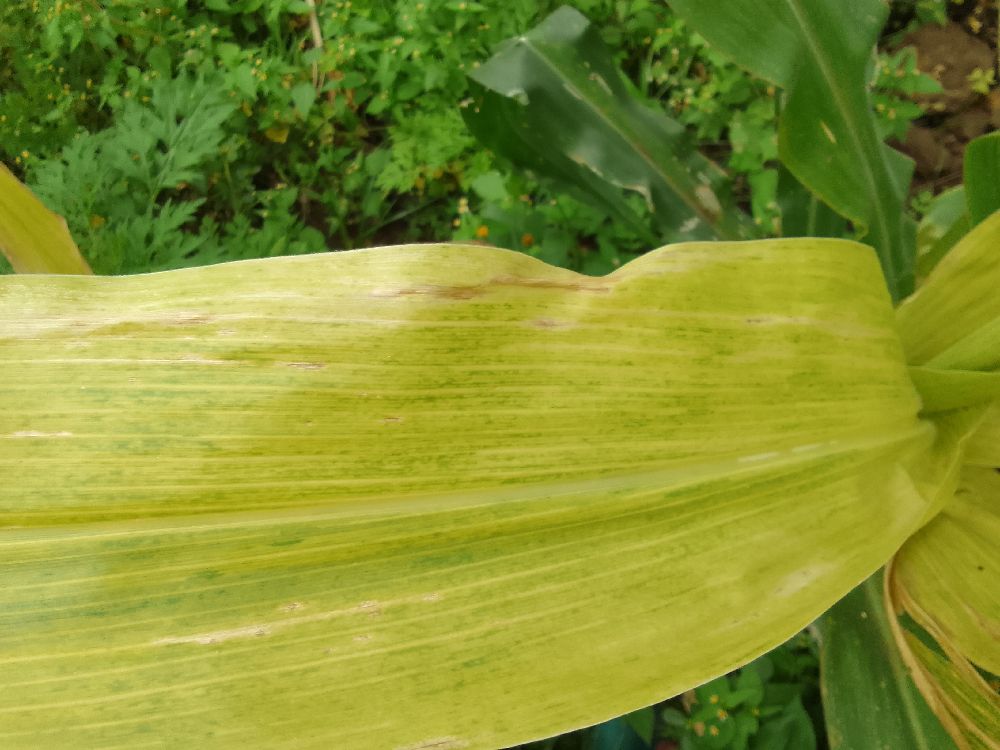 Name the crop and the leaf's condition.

maize, maize lethal necrosis
